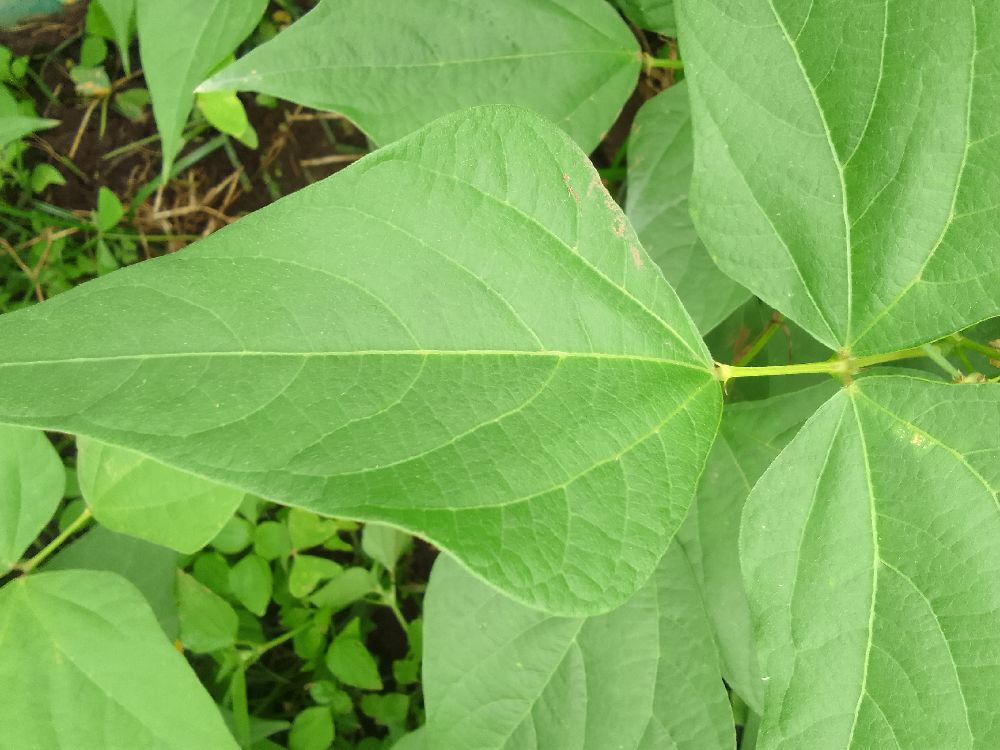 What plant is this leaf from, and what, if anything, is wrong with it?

common bean, healthy
